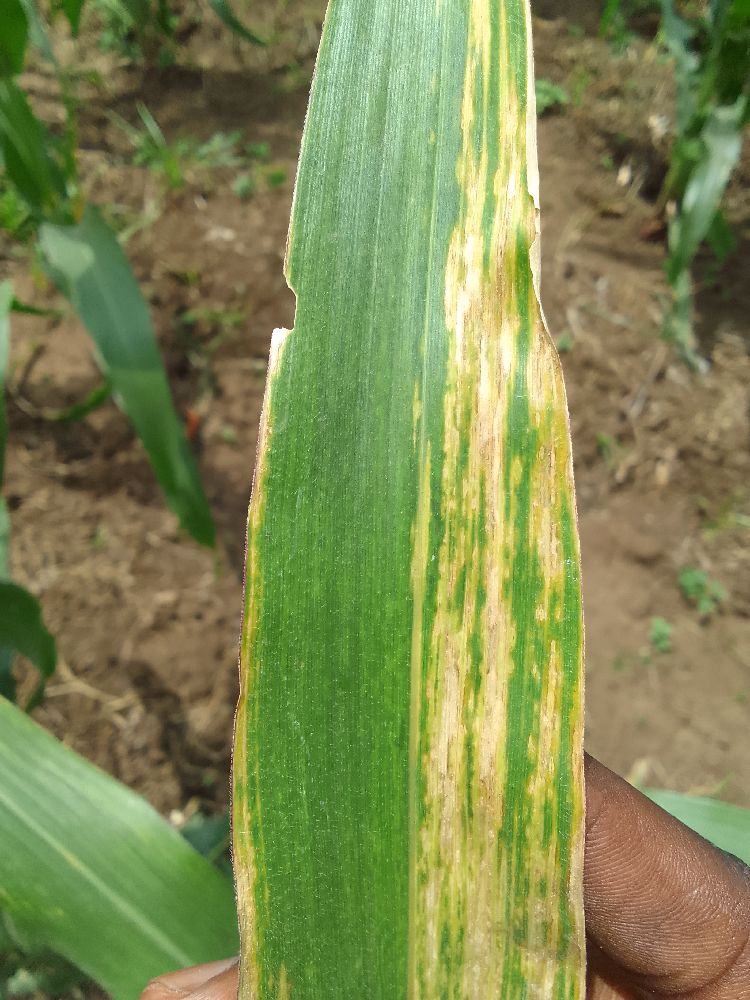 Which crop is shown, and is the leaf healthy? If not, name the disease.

maize, maize lethal necrosis
